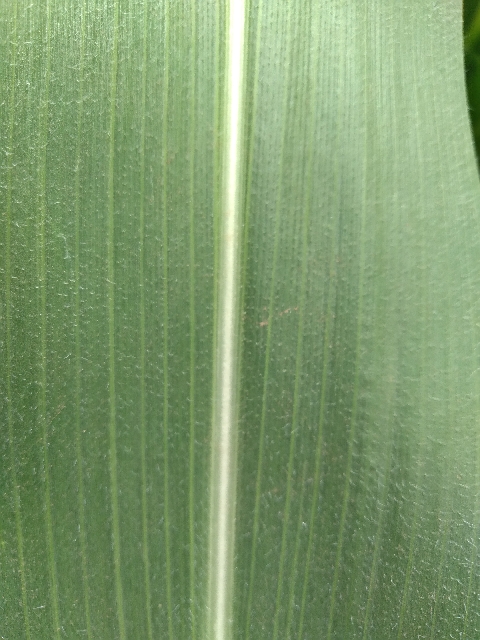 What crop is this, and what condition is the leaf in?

maize, healthy
